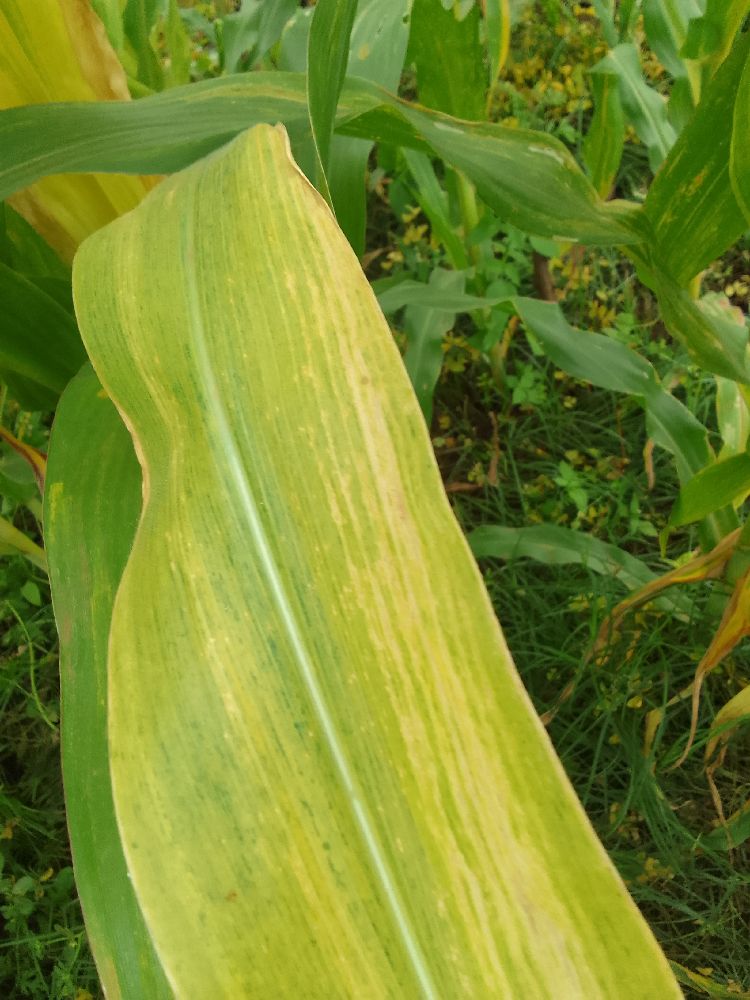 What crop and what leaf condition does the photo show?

maize, maize lethal necrosis
